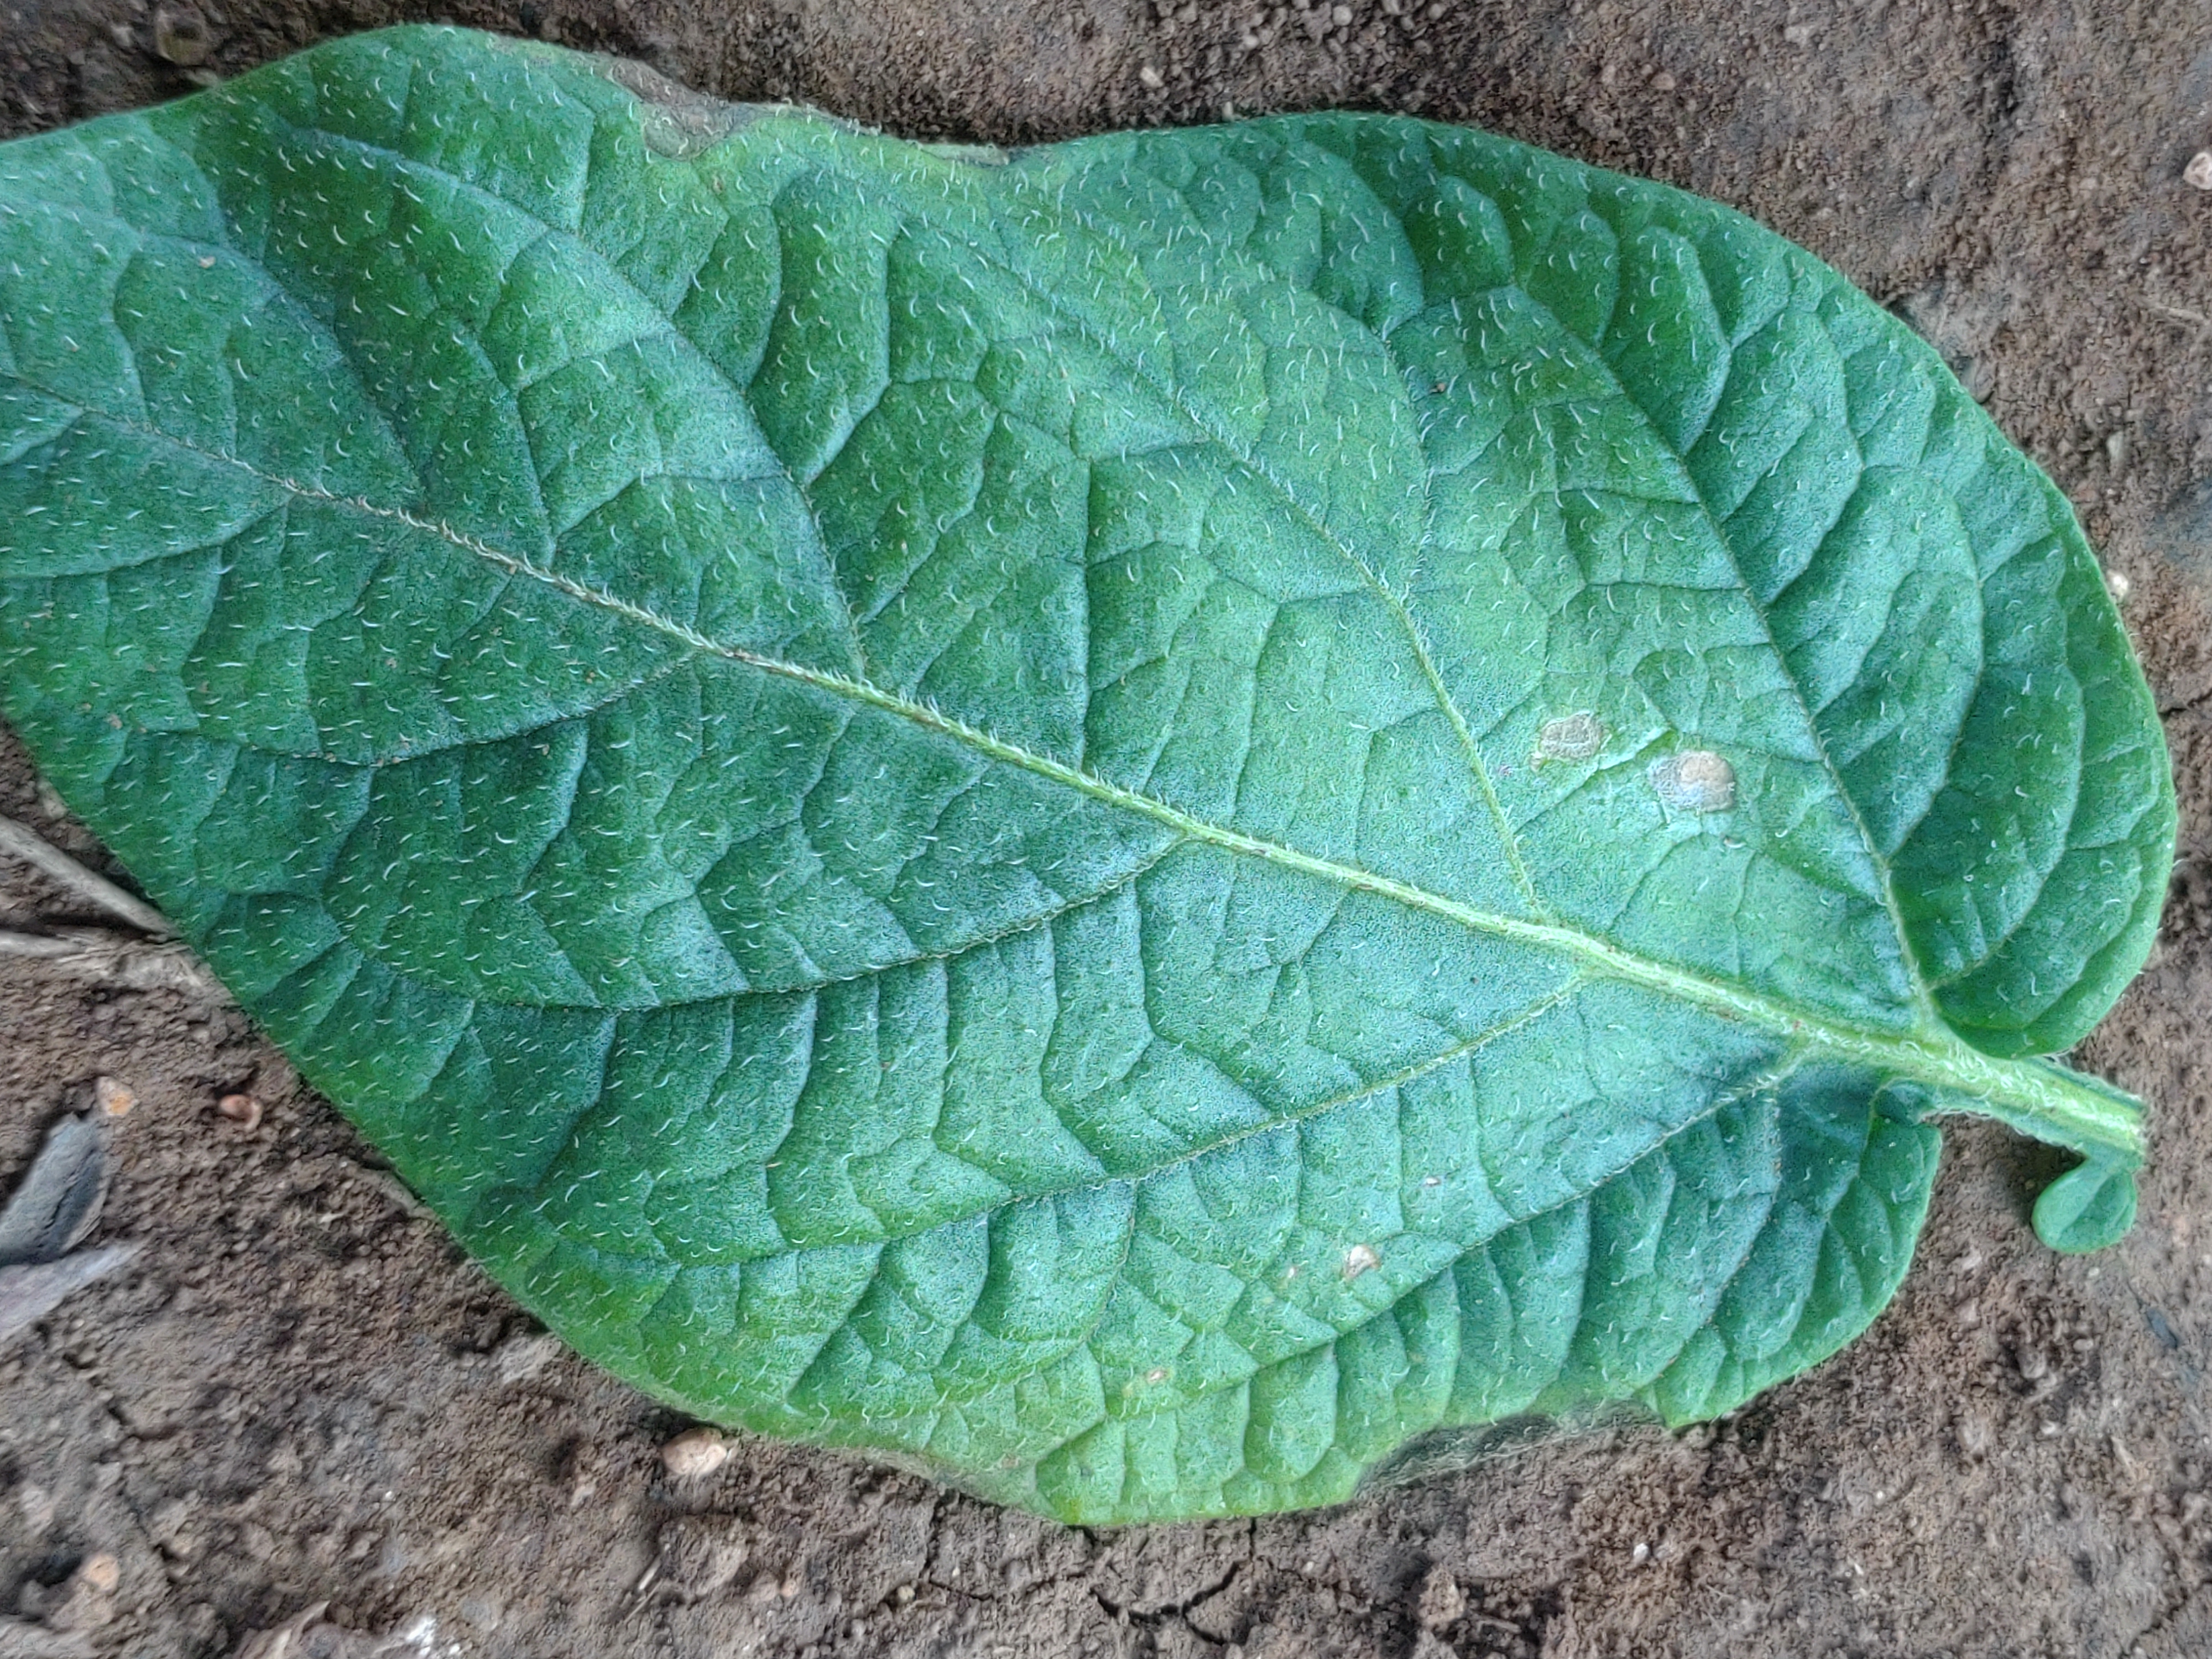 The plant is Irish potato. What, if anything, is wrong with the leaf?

early blight
